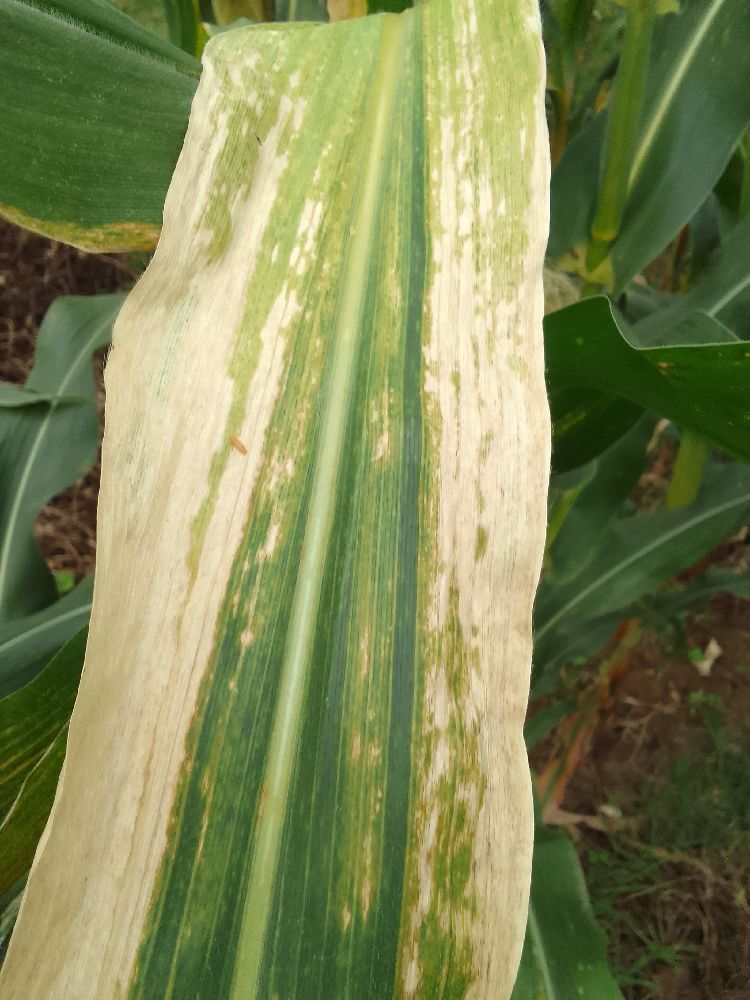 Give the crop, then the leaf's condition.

maize, maize lethal necrosis
